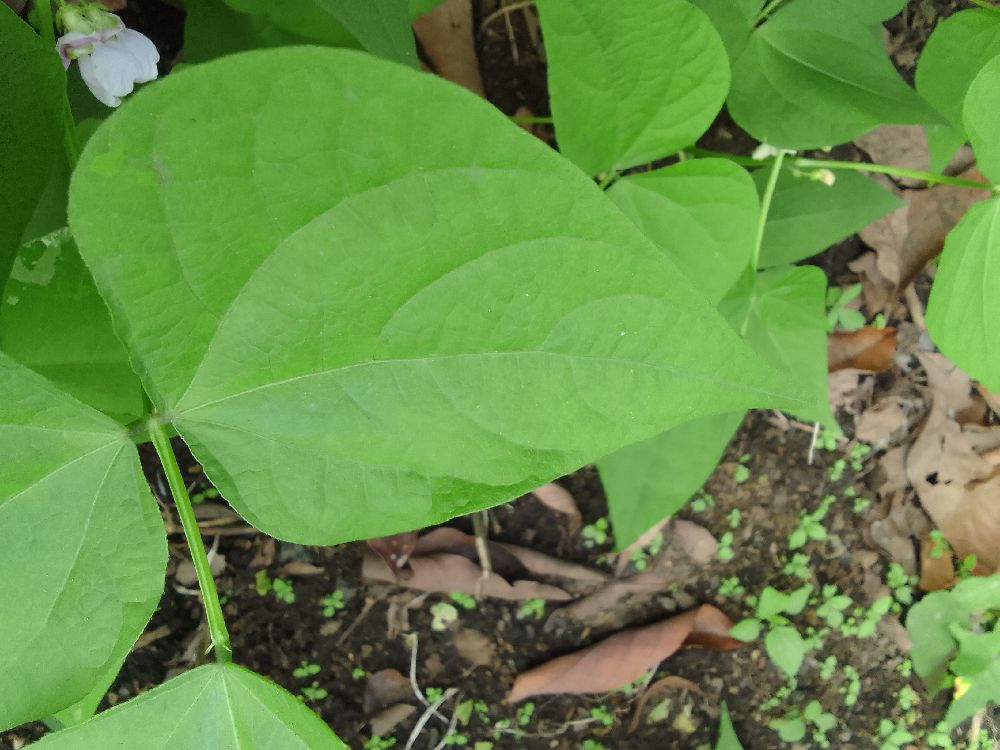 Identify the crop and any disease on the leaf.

common bean, healthy
